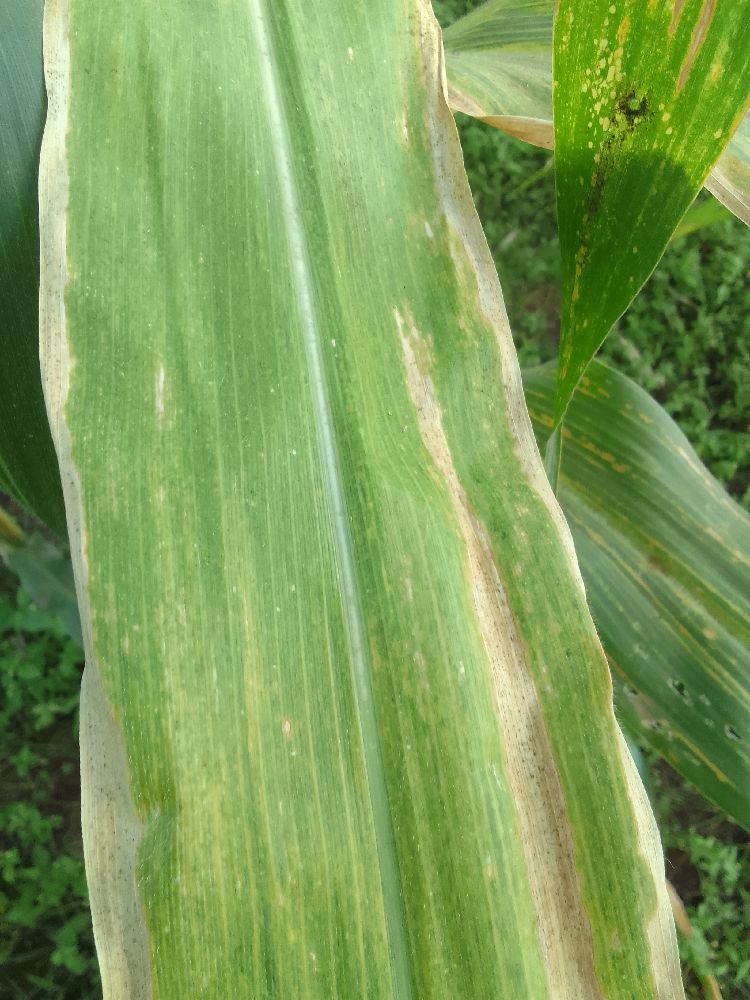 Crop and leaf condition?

maize, maize lethal necrosis
